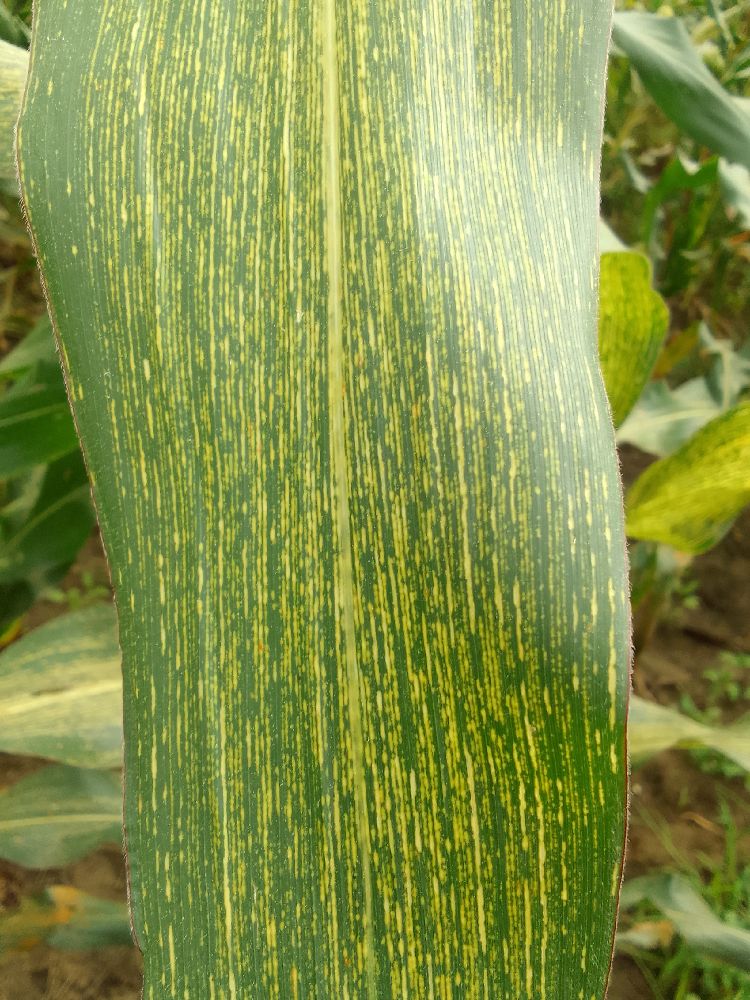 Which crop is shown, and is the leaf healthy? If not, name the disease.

maize, maize streak virus
